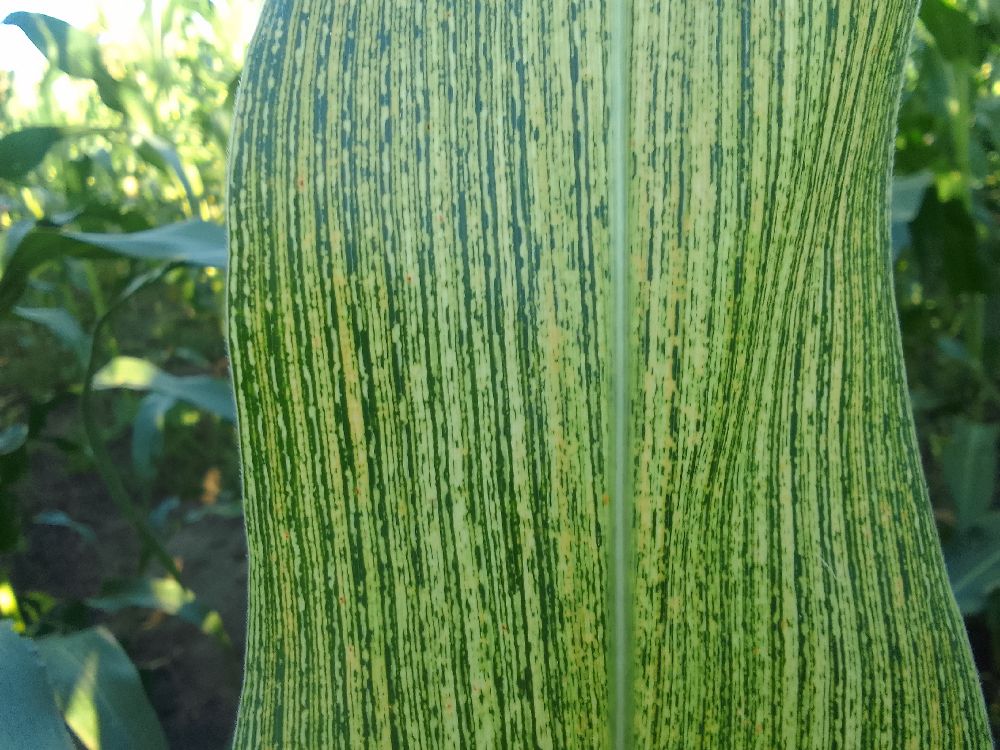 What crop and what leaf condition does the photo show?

maize, maize streak virus
